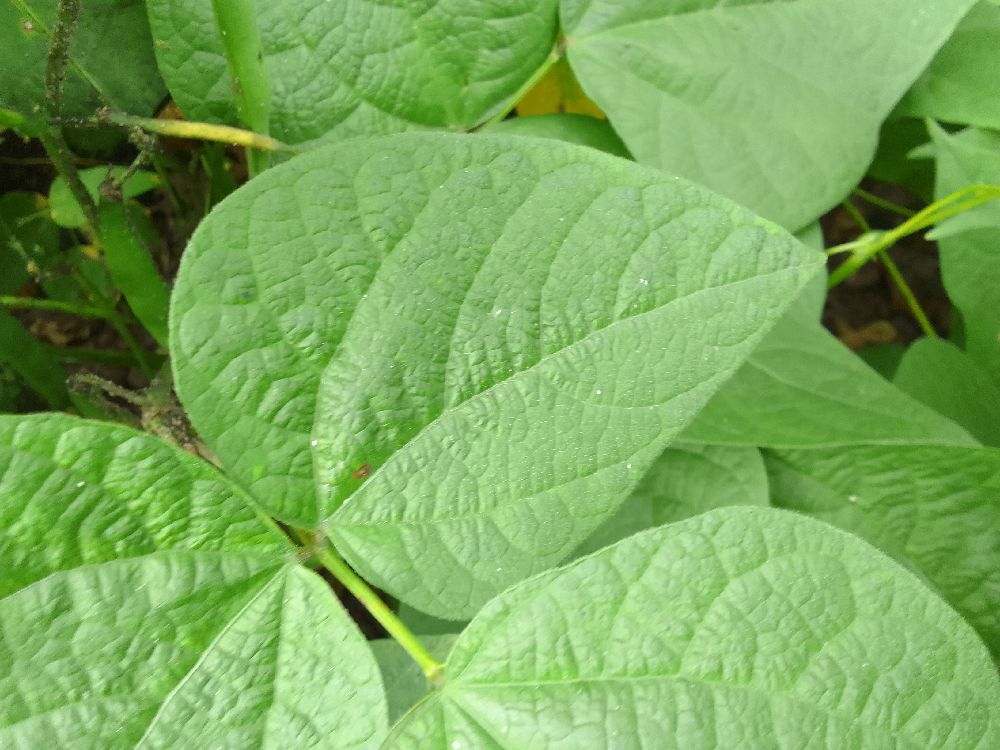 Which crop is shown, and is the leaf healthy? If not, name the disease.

common bean, healthy
